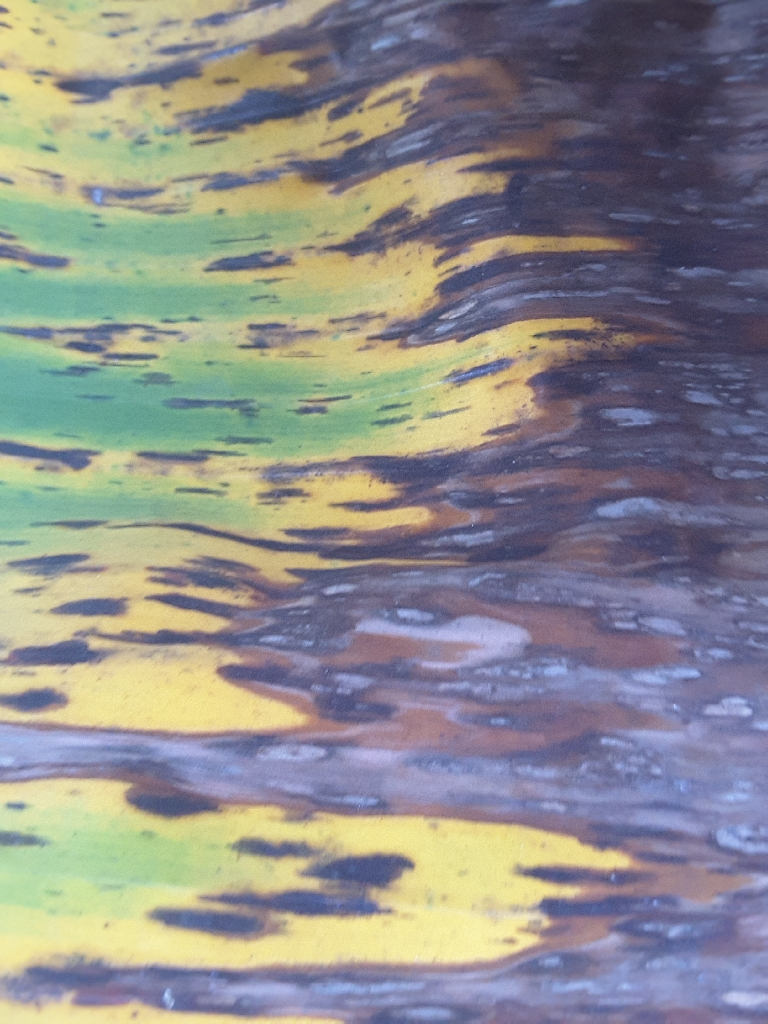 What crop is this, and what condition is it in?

banana, black sigatoka
